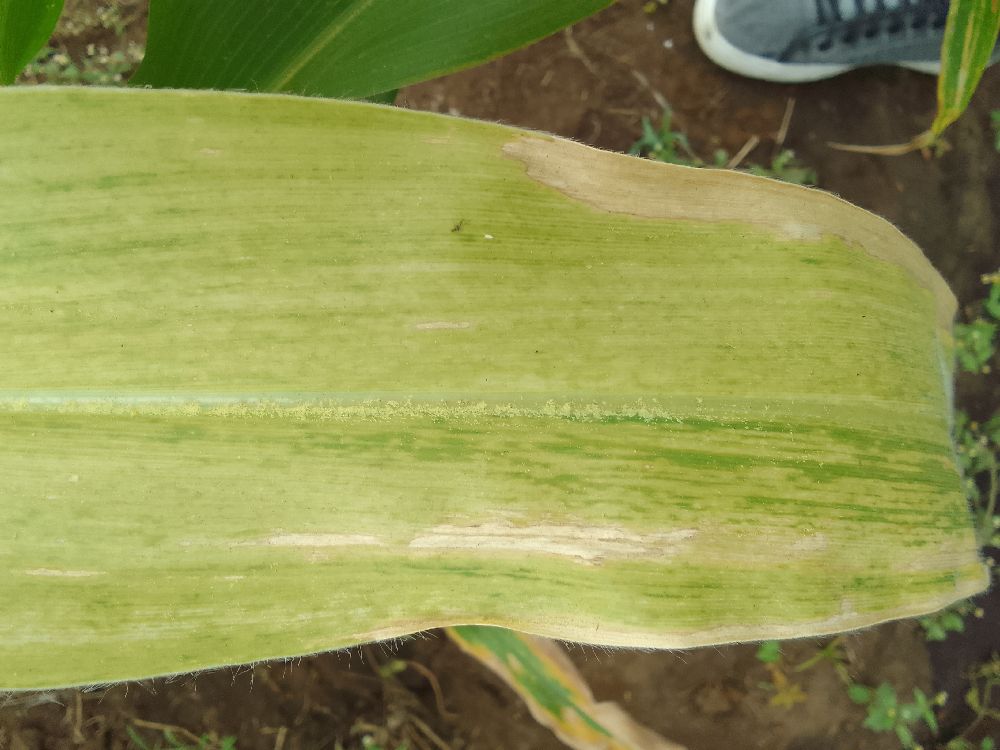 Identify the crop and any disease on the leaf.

maize, maize lethal necrosis
